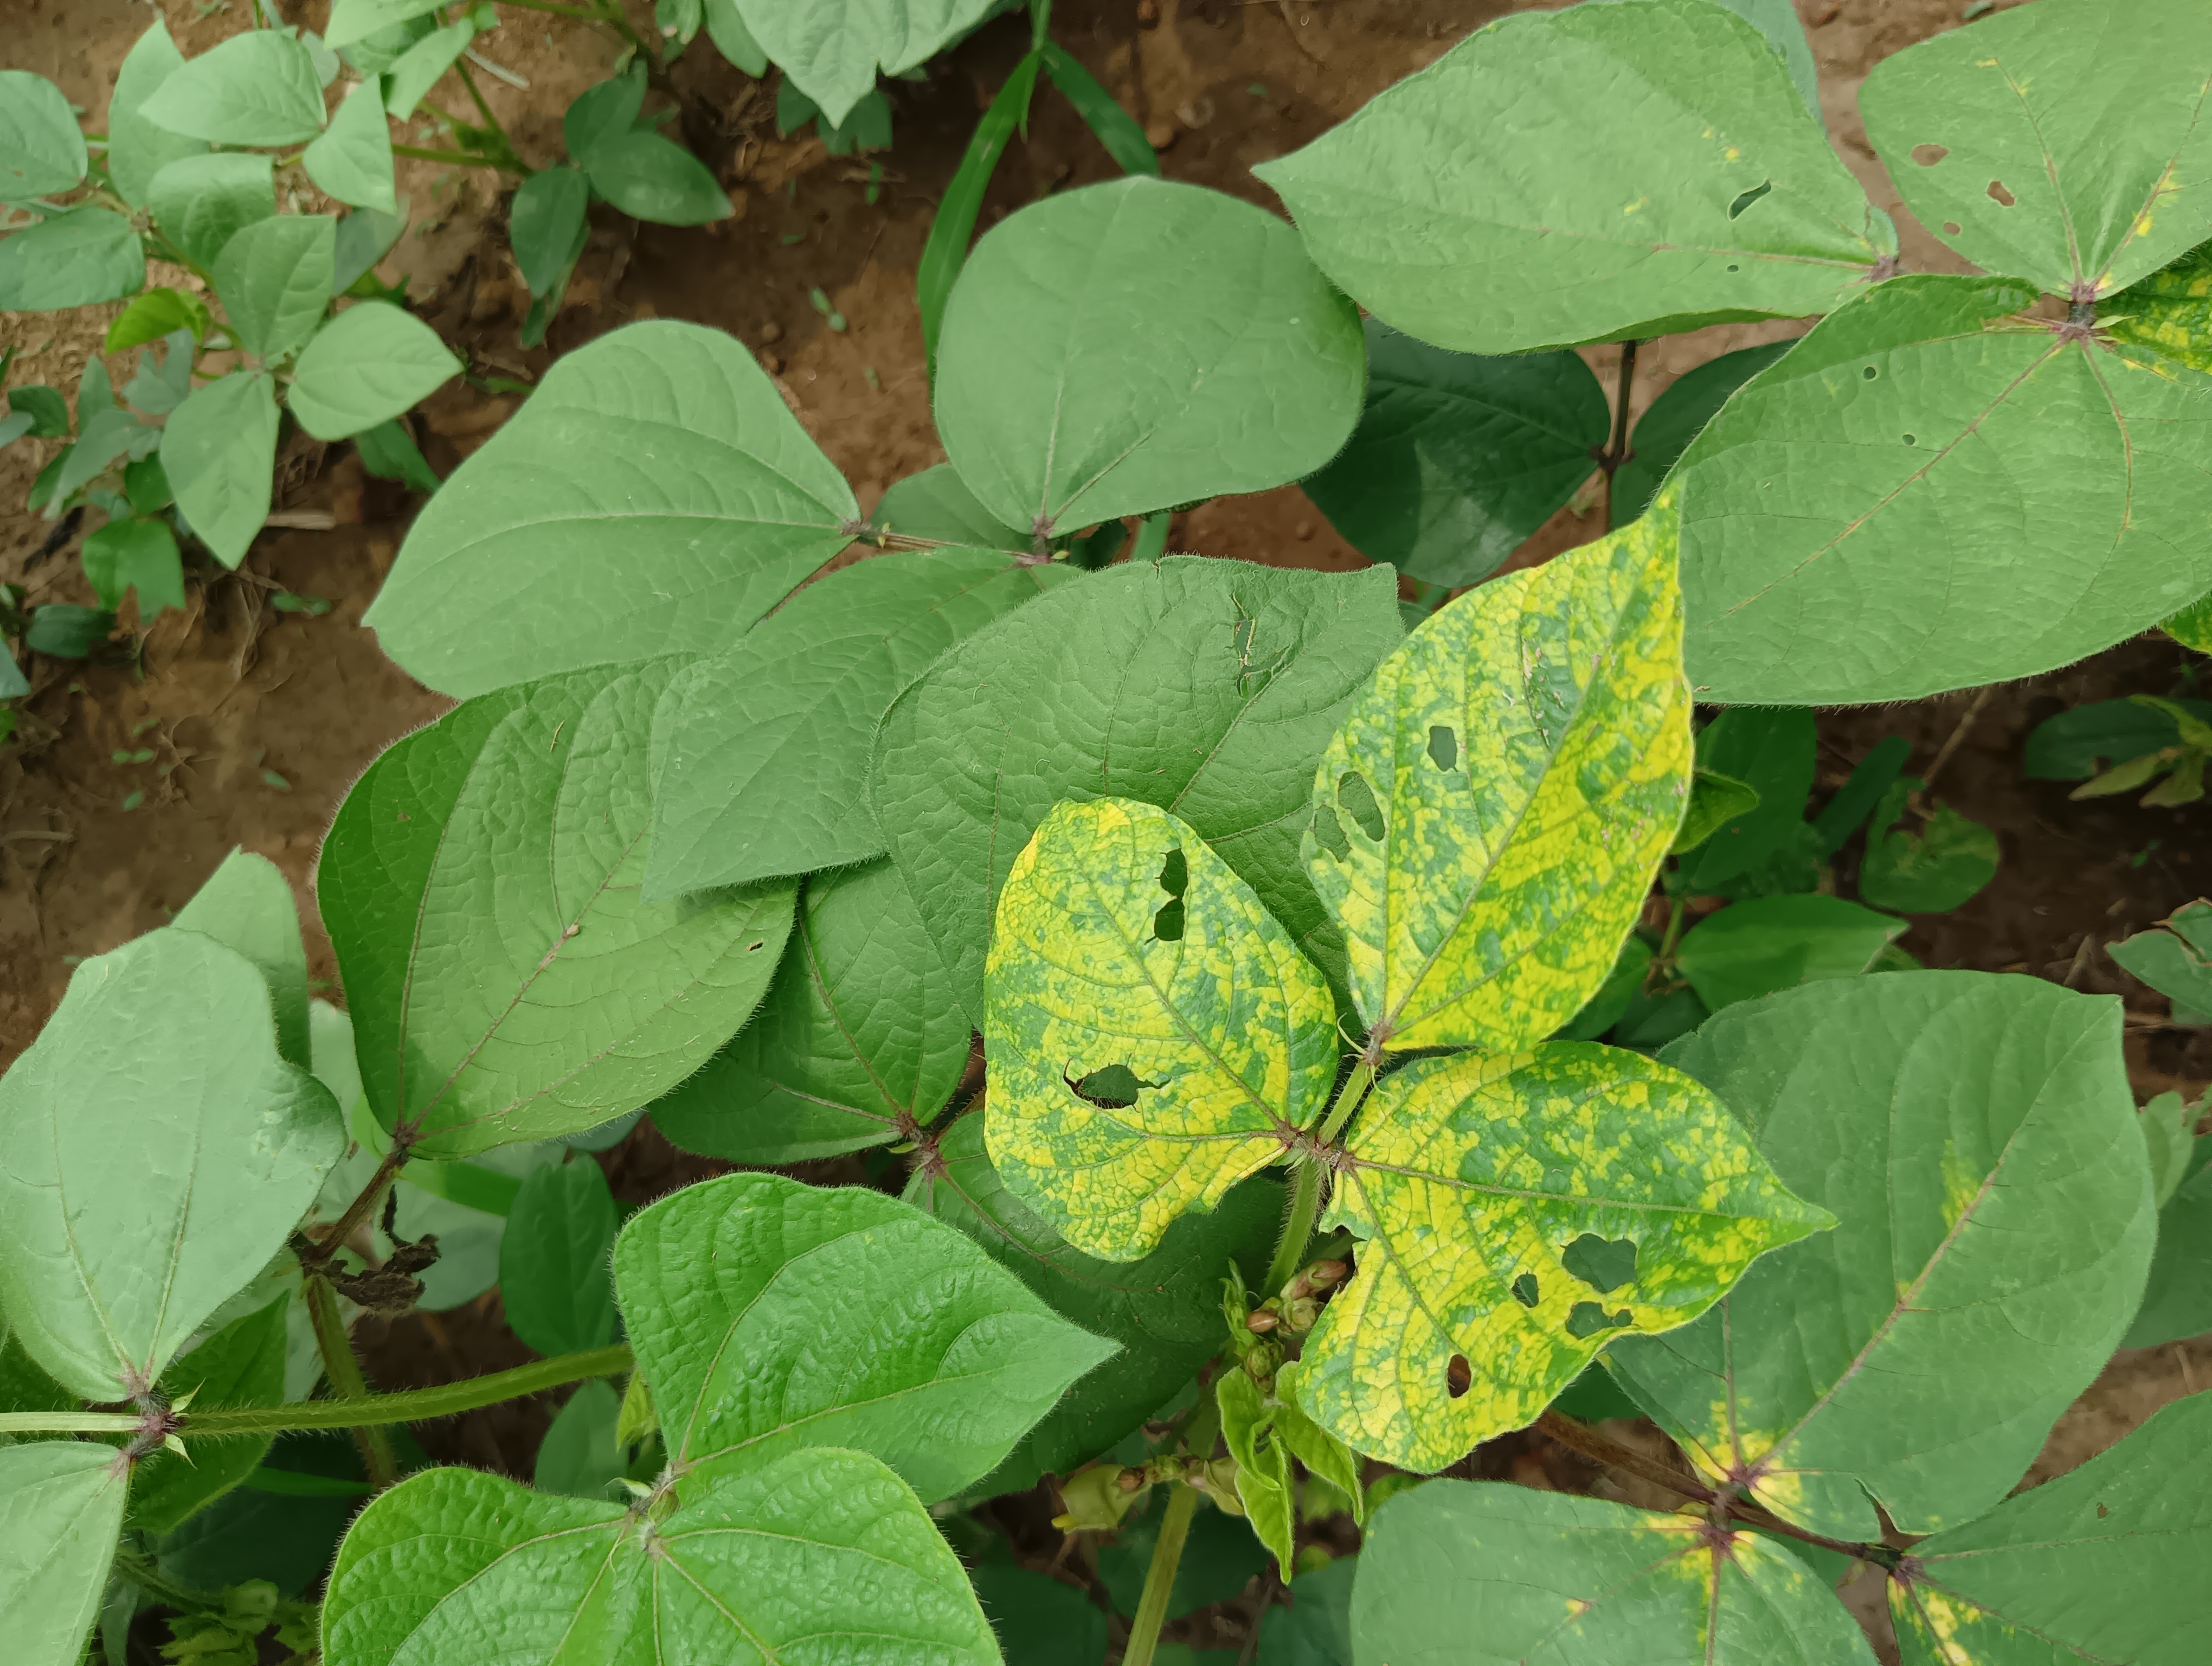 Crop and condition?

mungbean, yellow mosaic
